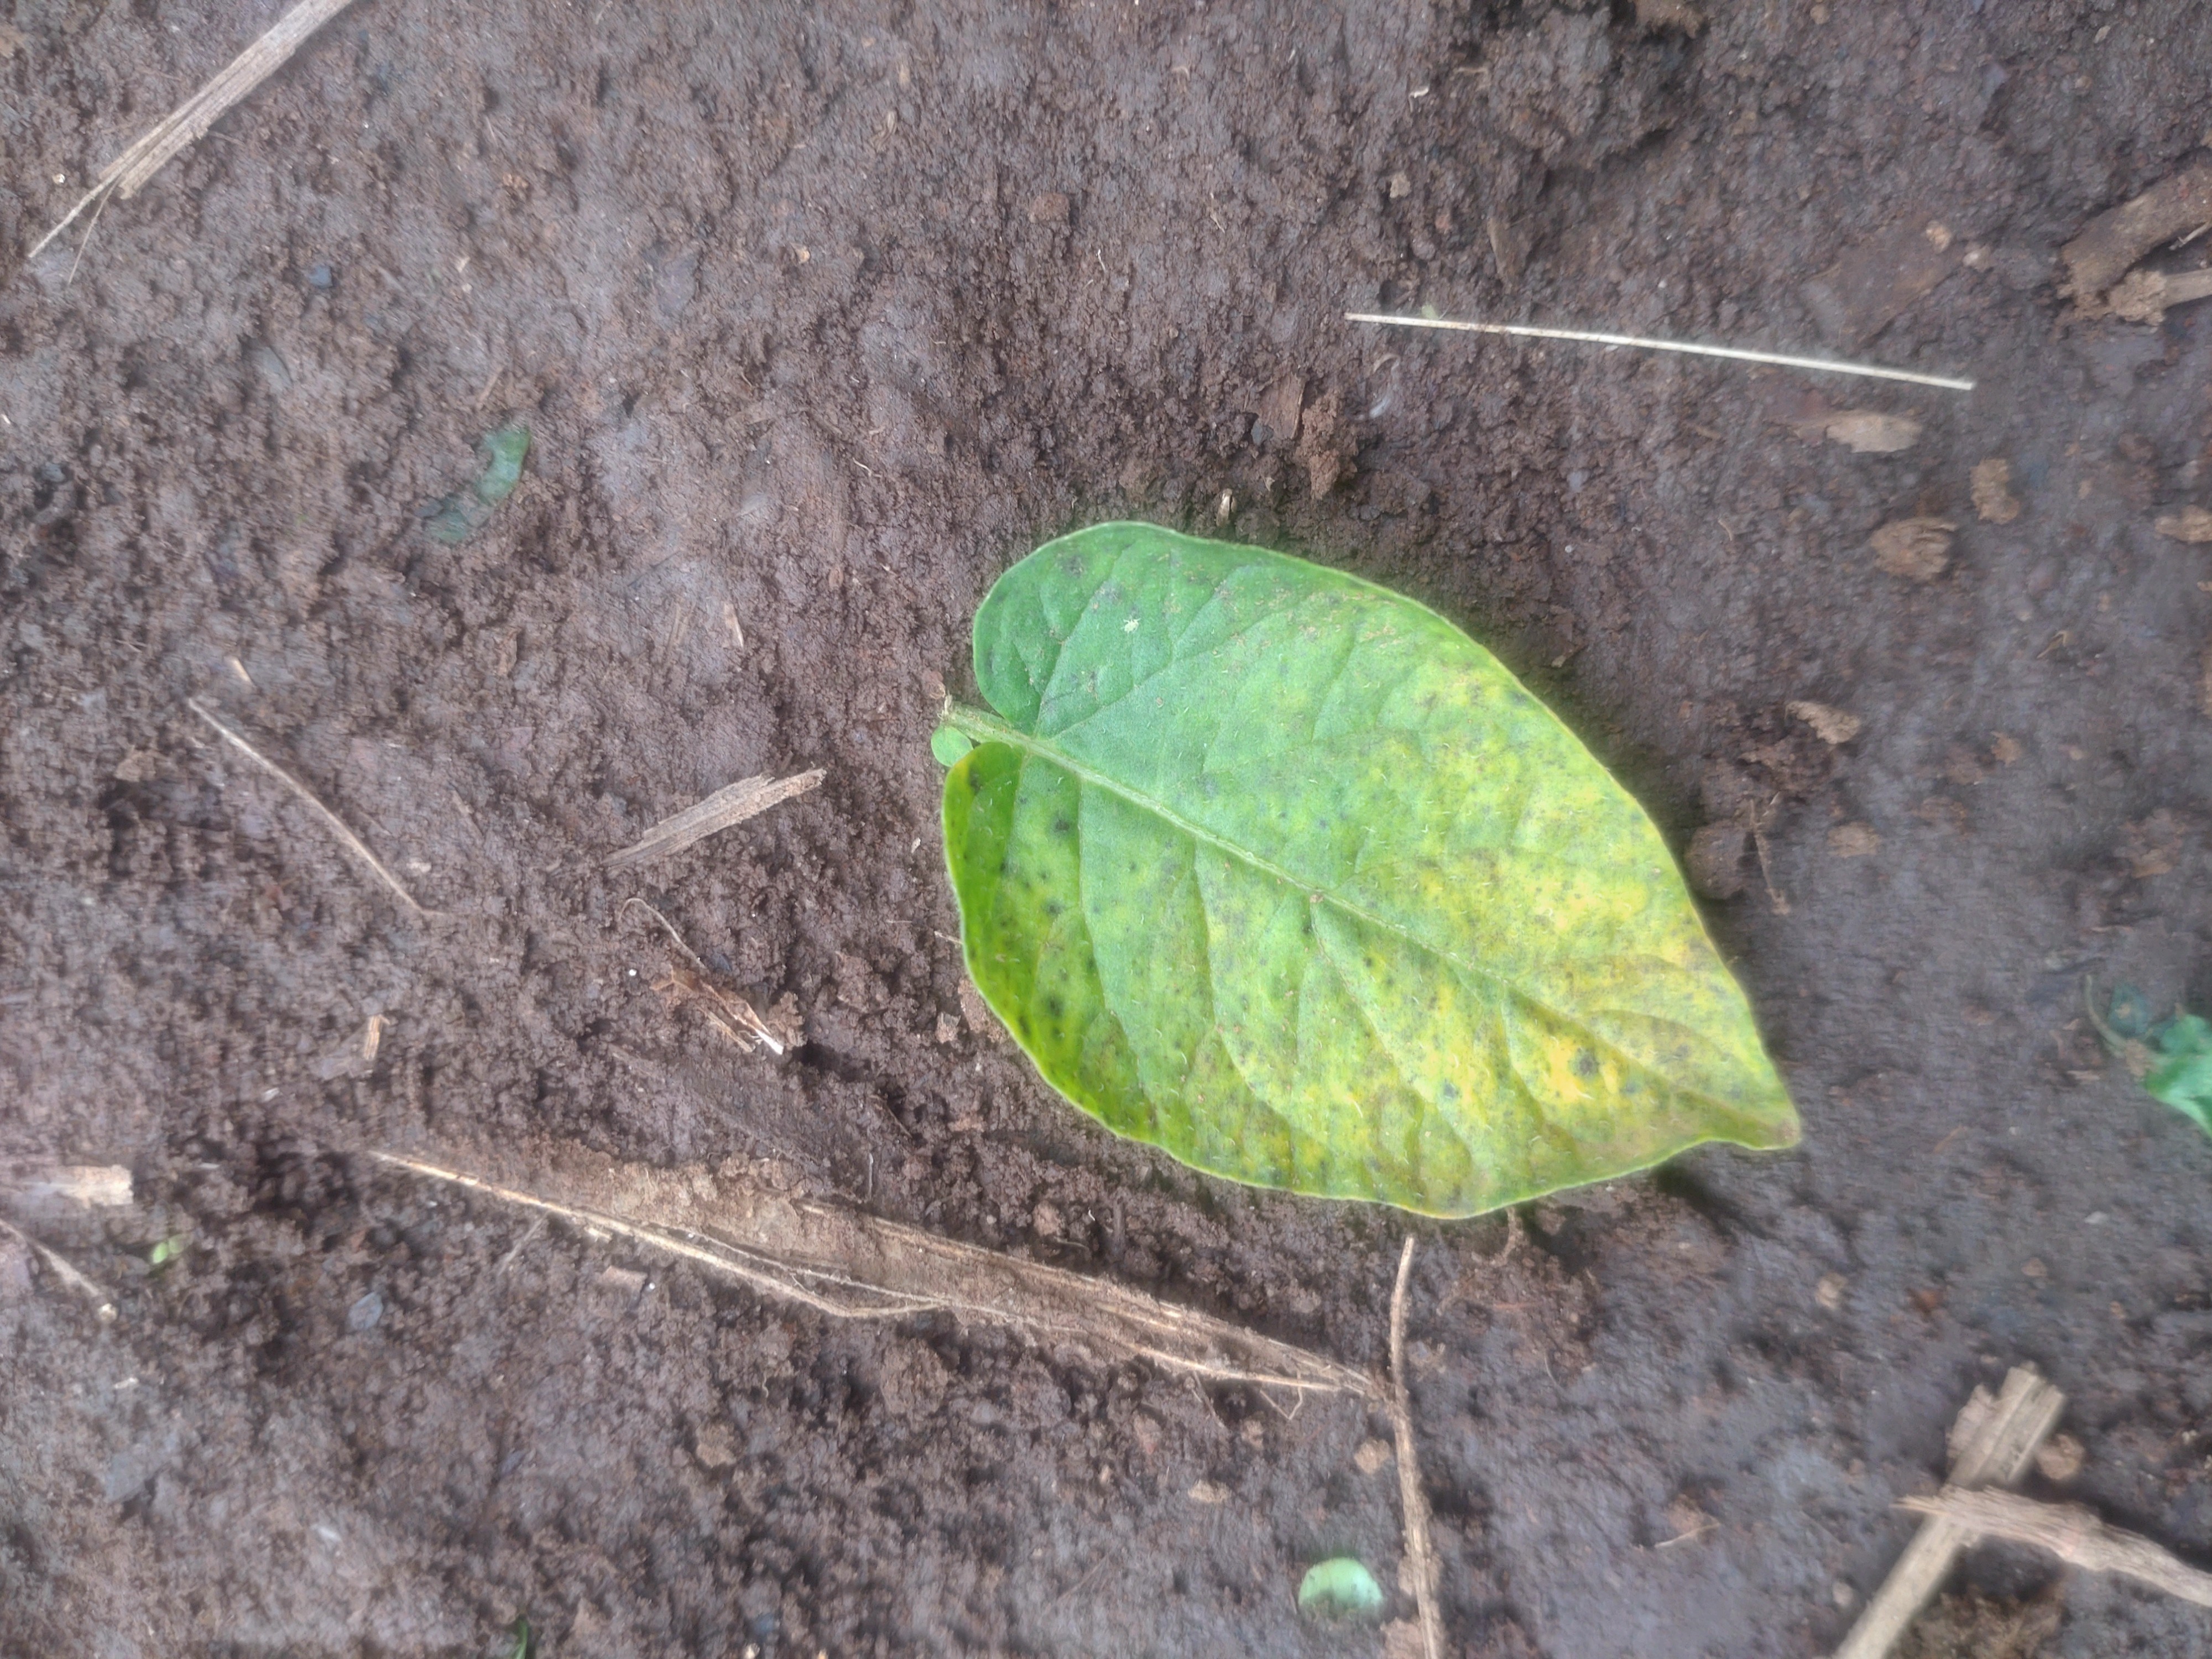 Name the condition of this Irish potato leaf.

late blight
